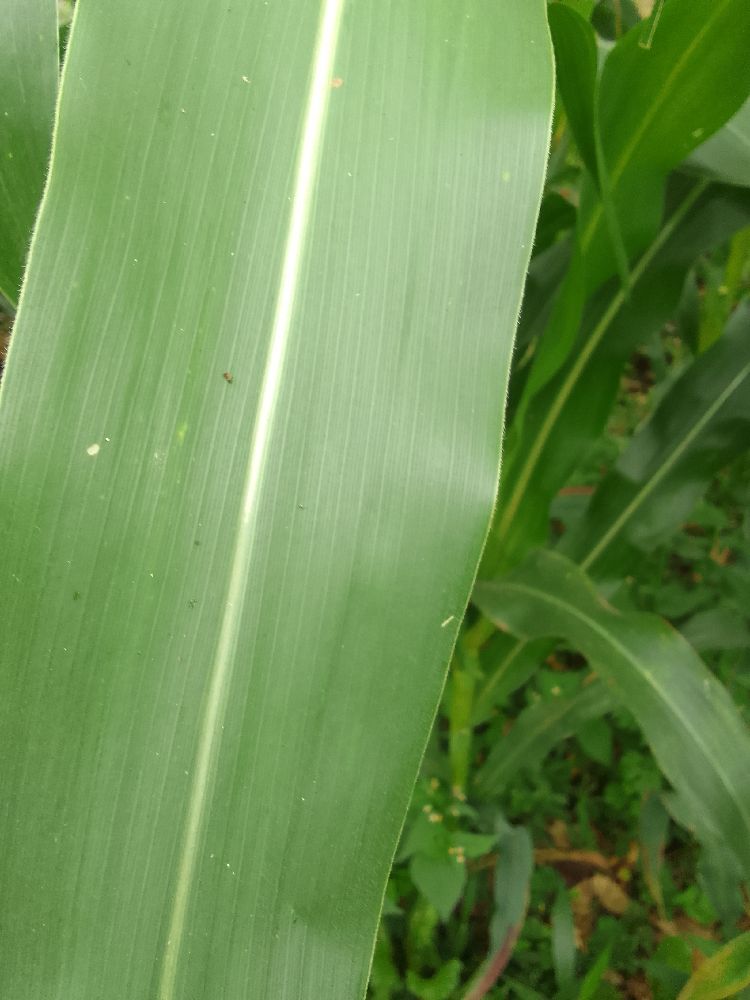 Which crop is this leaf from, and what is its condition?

maize, healthy
